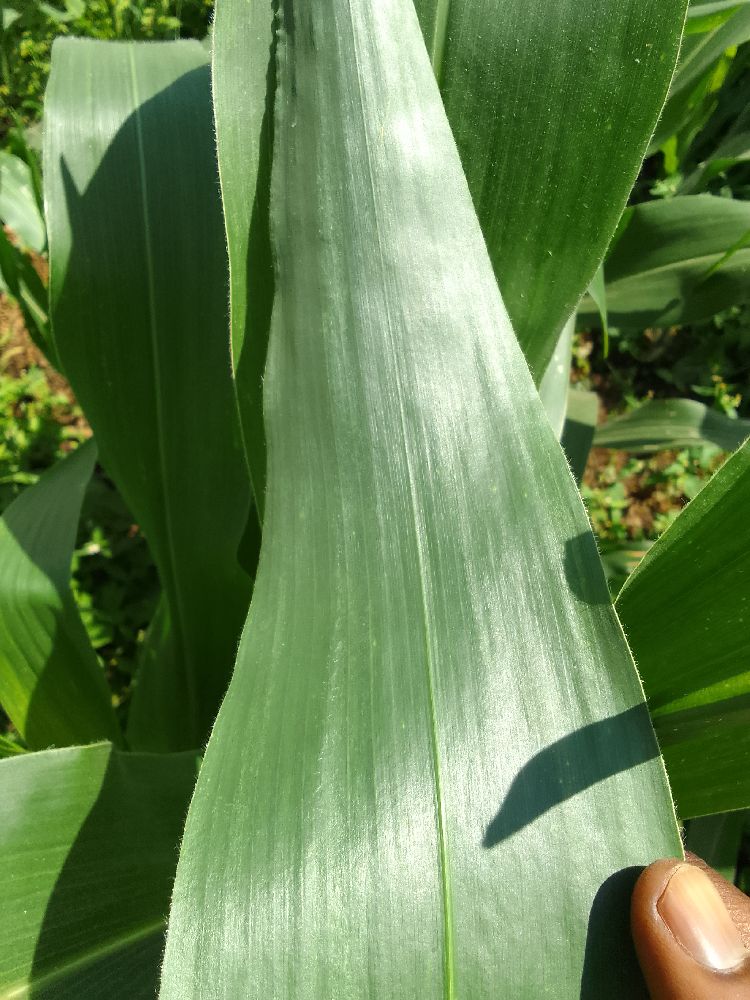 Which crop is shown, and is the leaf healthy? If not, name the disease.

maize, healthy
